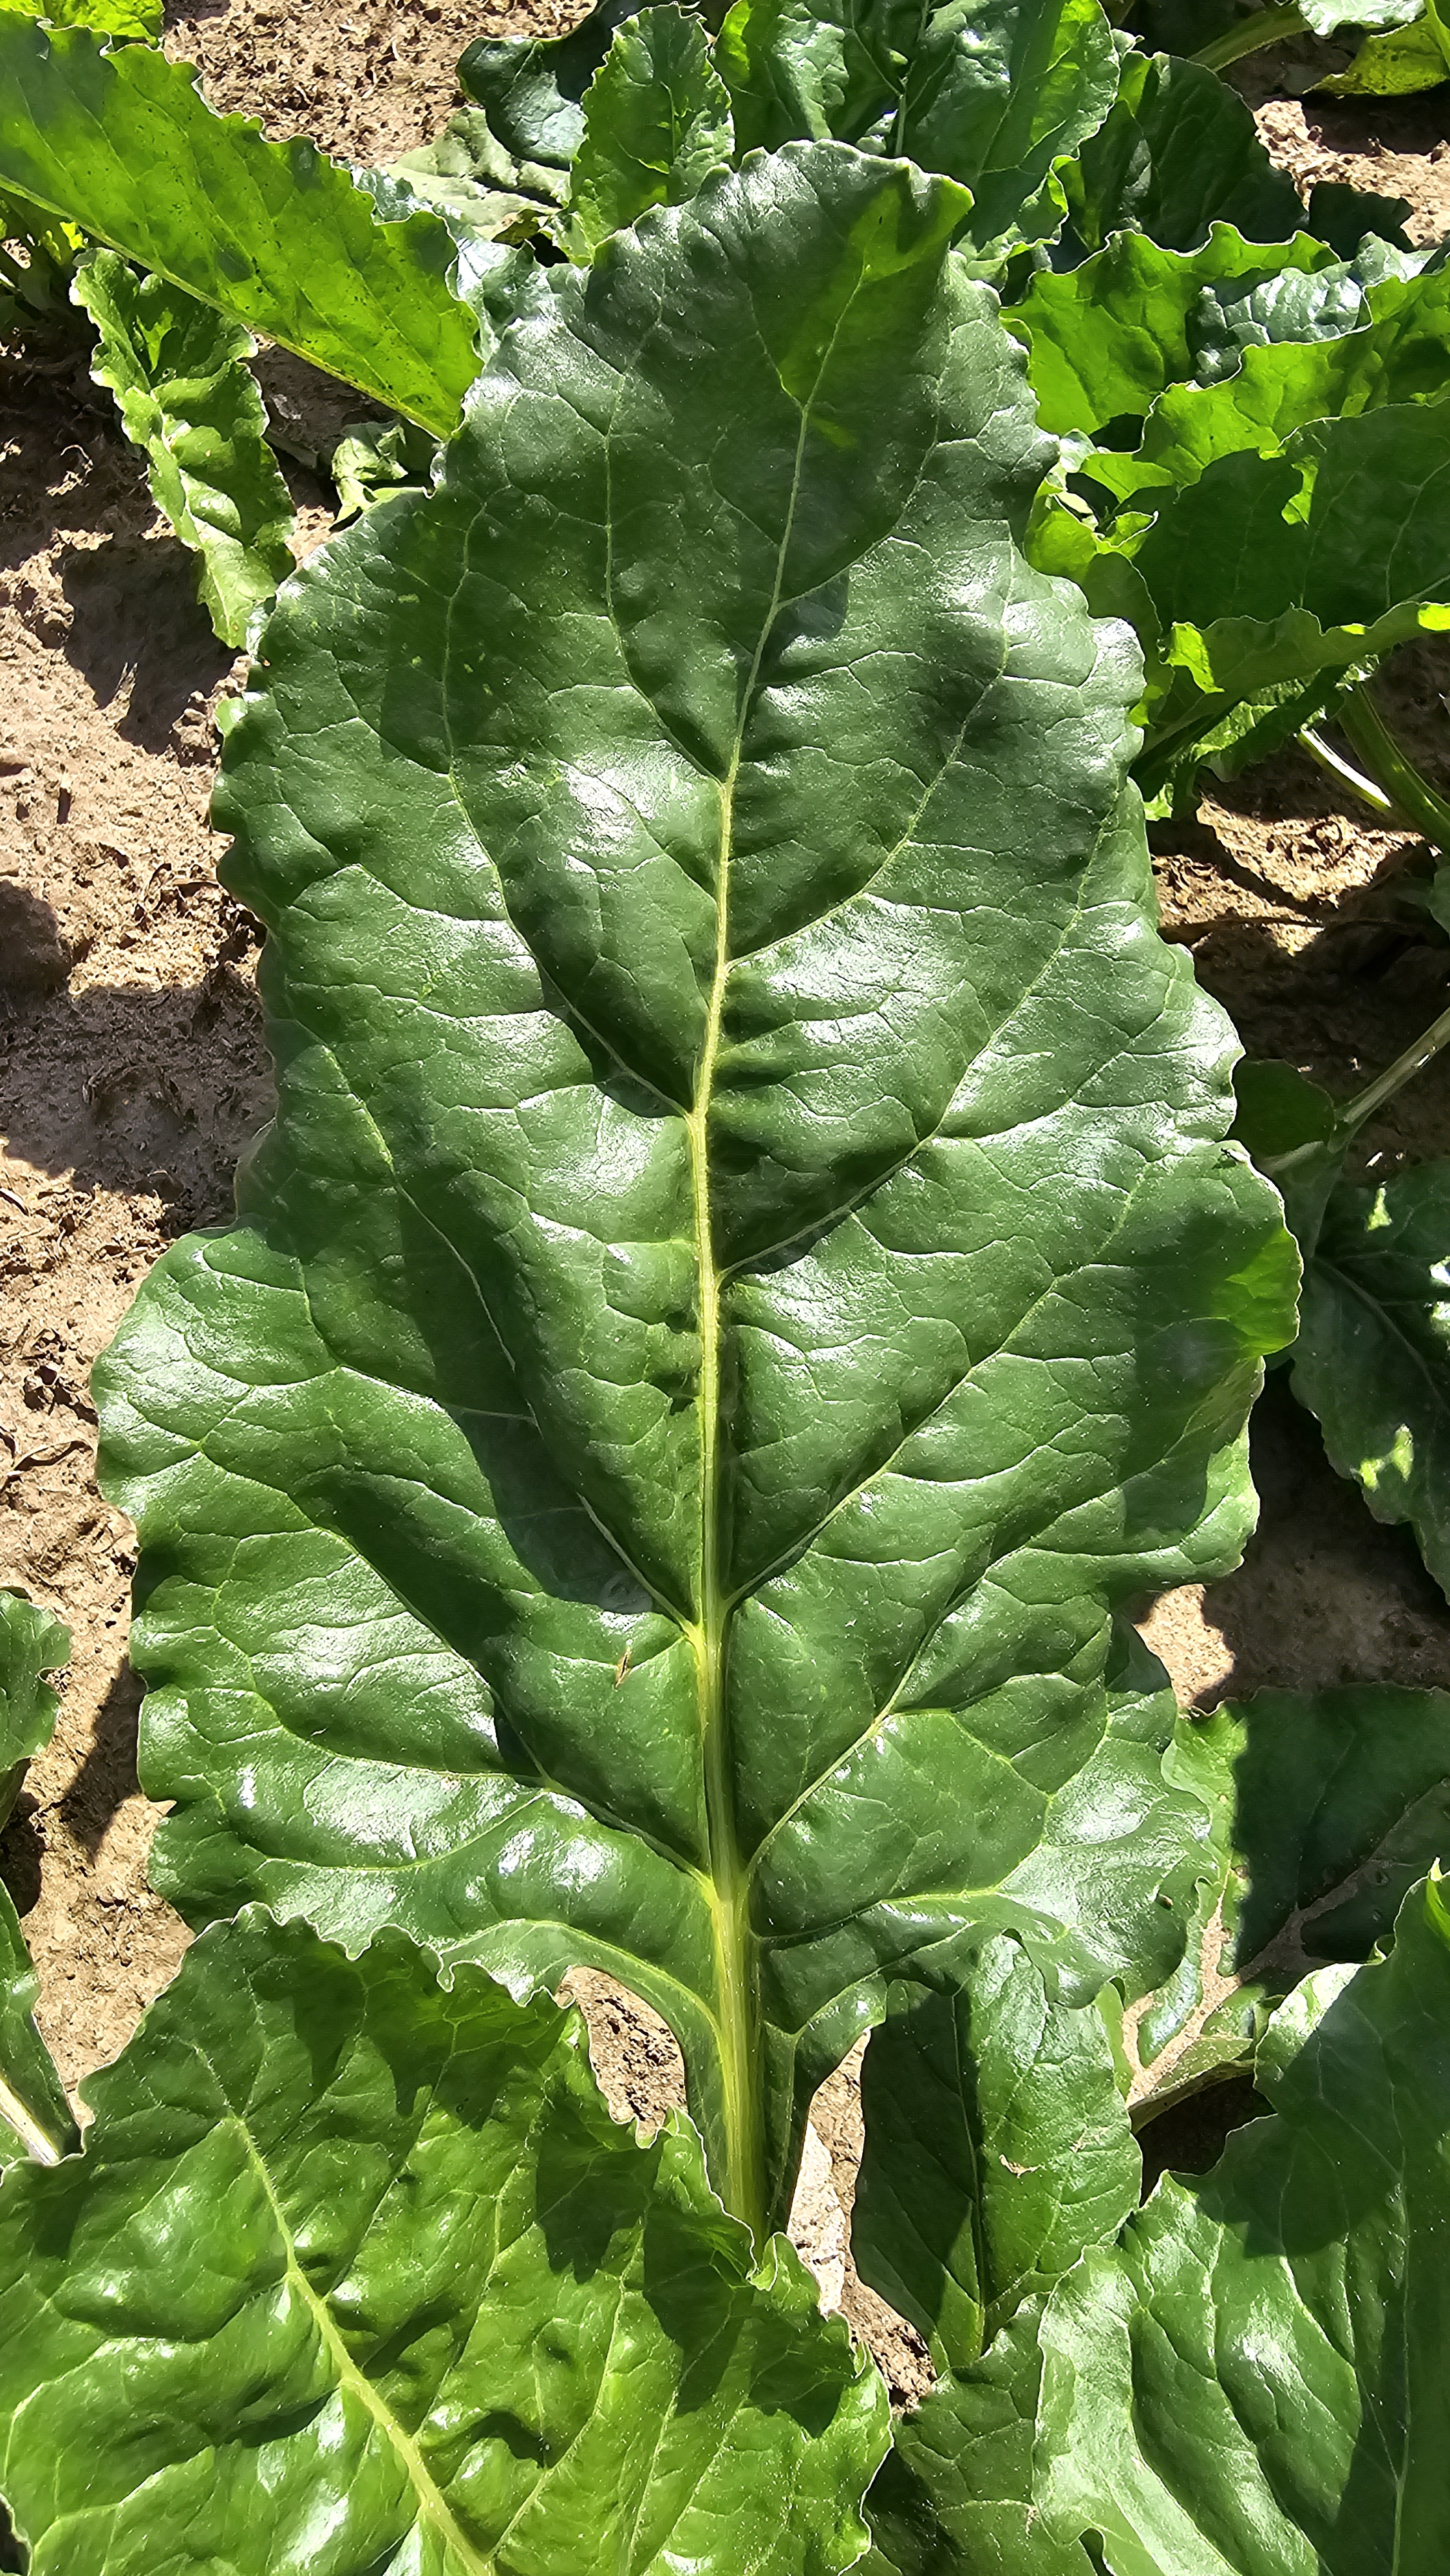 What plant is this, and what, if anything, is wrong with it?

beet, unaffected
